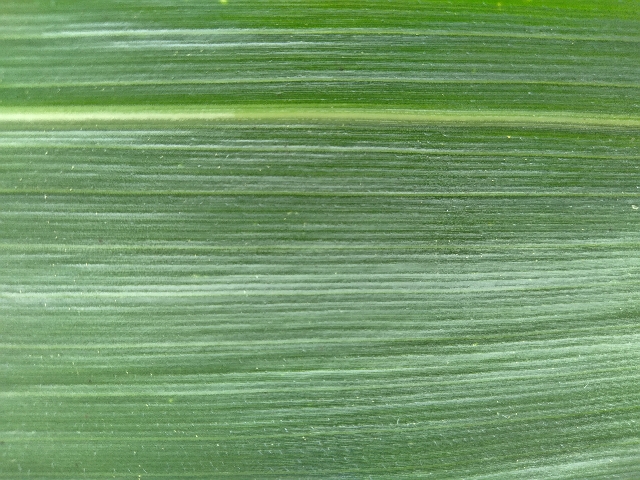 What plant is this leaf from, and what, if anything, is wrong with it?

maize, healthy
